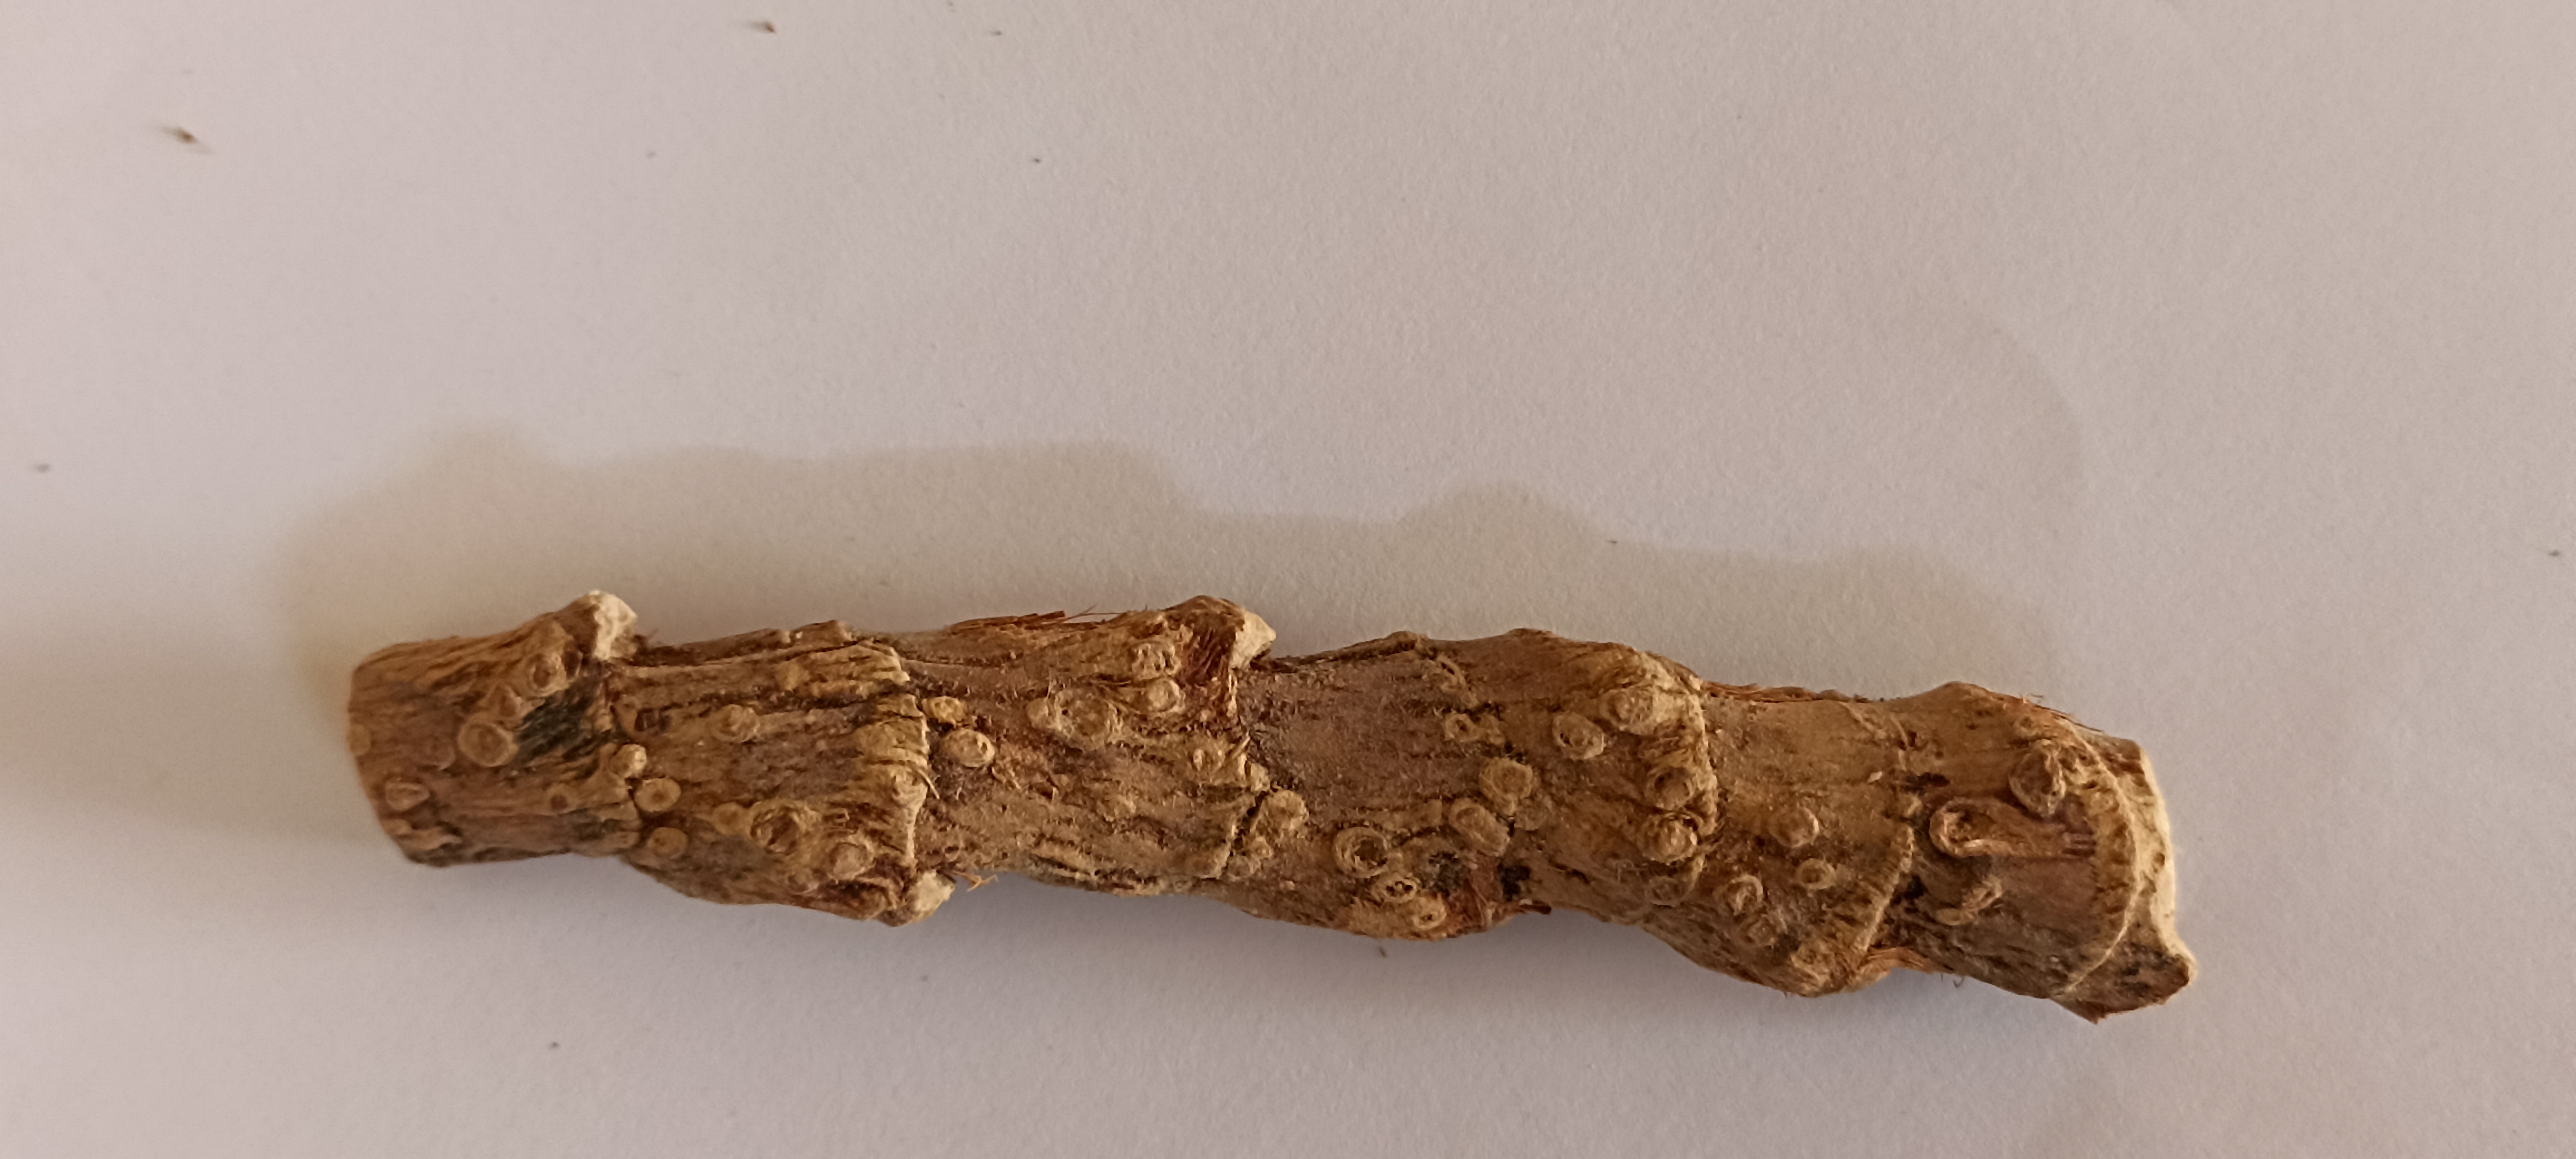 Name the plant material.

vekhand
